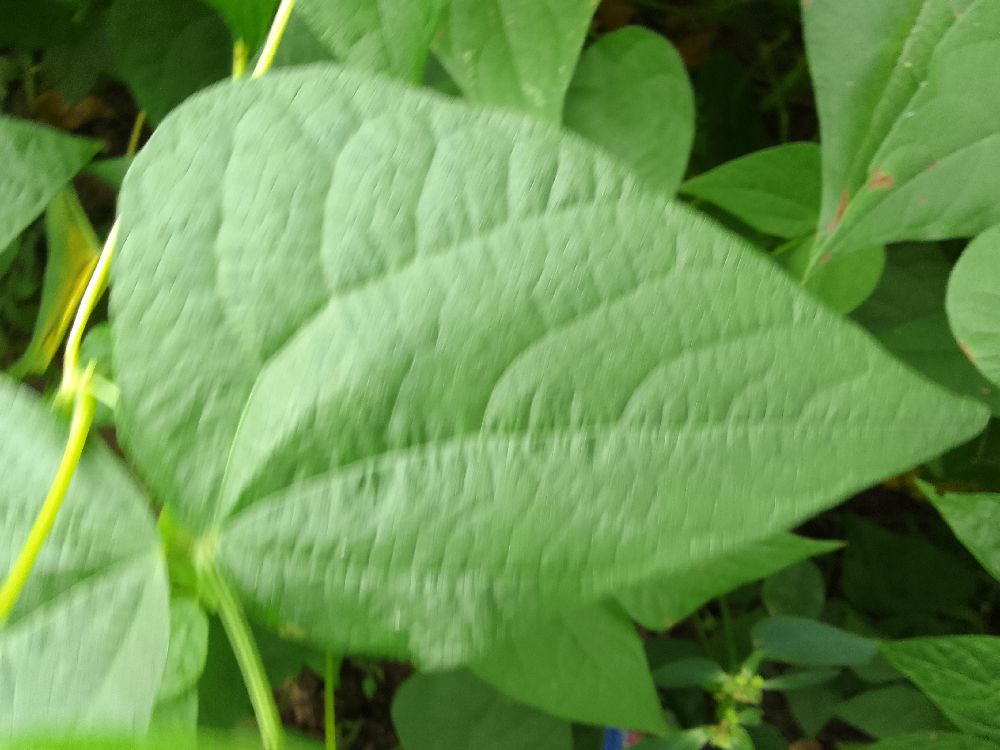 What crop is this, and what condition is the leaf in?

common bean, healthy
